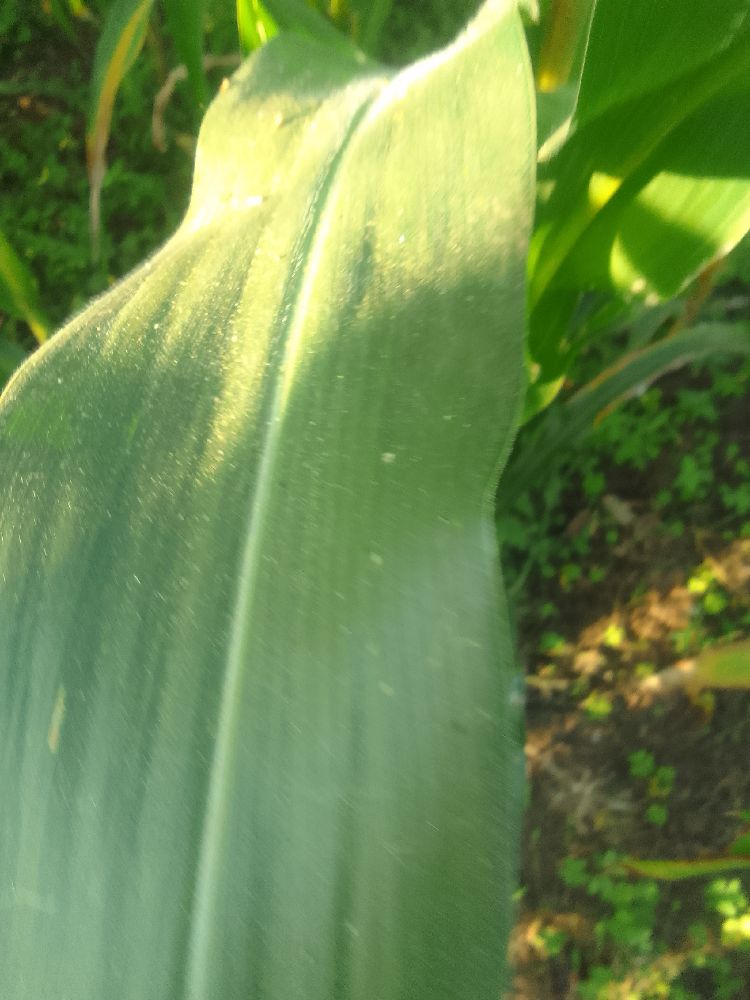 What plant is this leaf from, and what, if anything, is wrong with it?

maize, healthy
